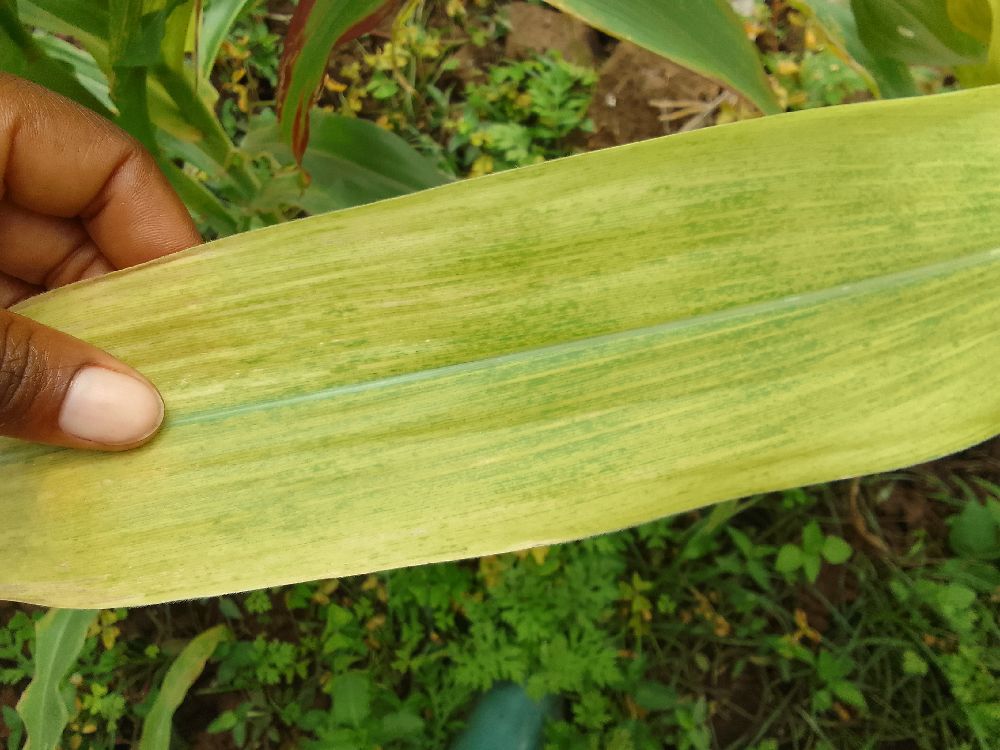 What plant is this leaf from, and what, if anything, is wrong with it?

maize, maize lethal necrosis
